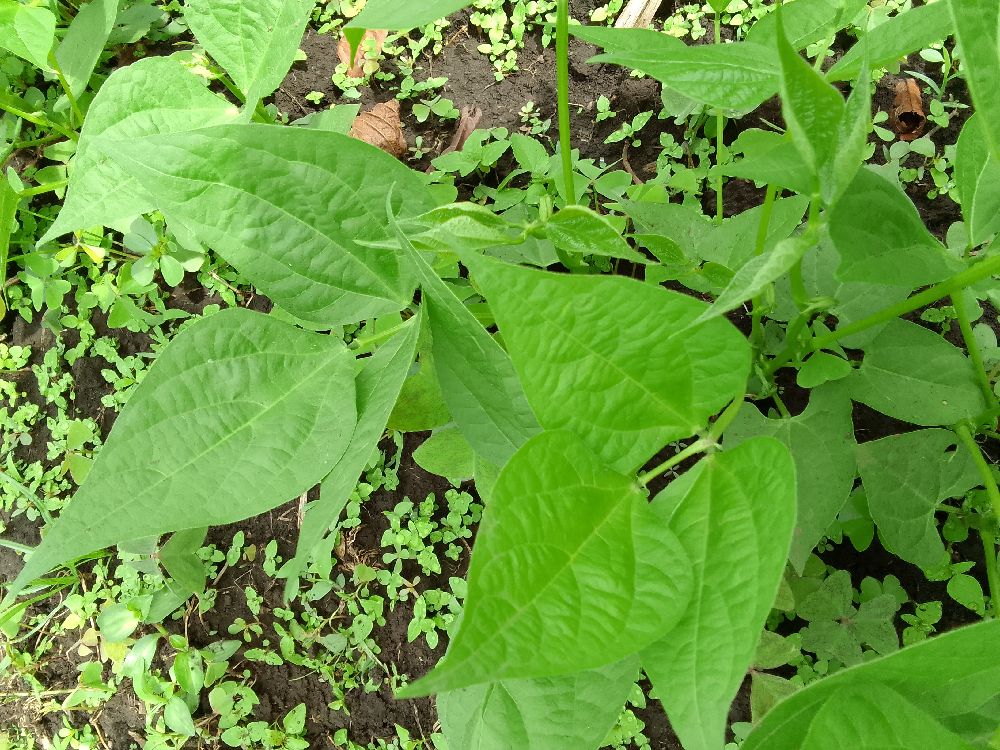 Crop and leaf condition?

common bean, healthy
